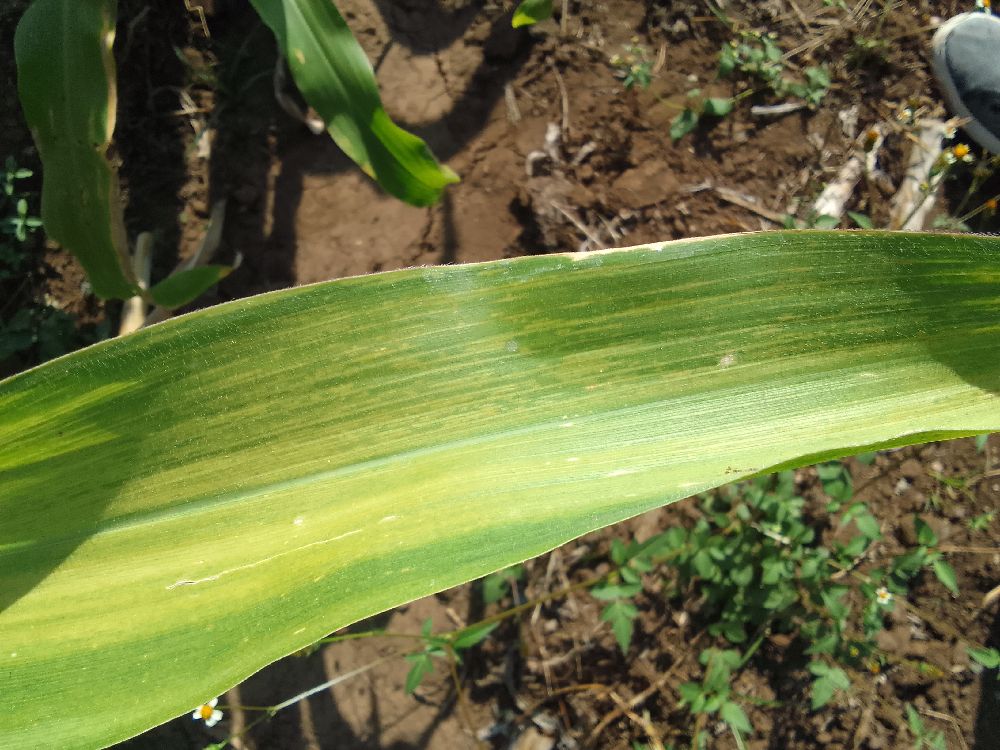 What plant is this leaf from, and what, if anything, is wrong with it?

maize, maize lethal necrosis
